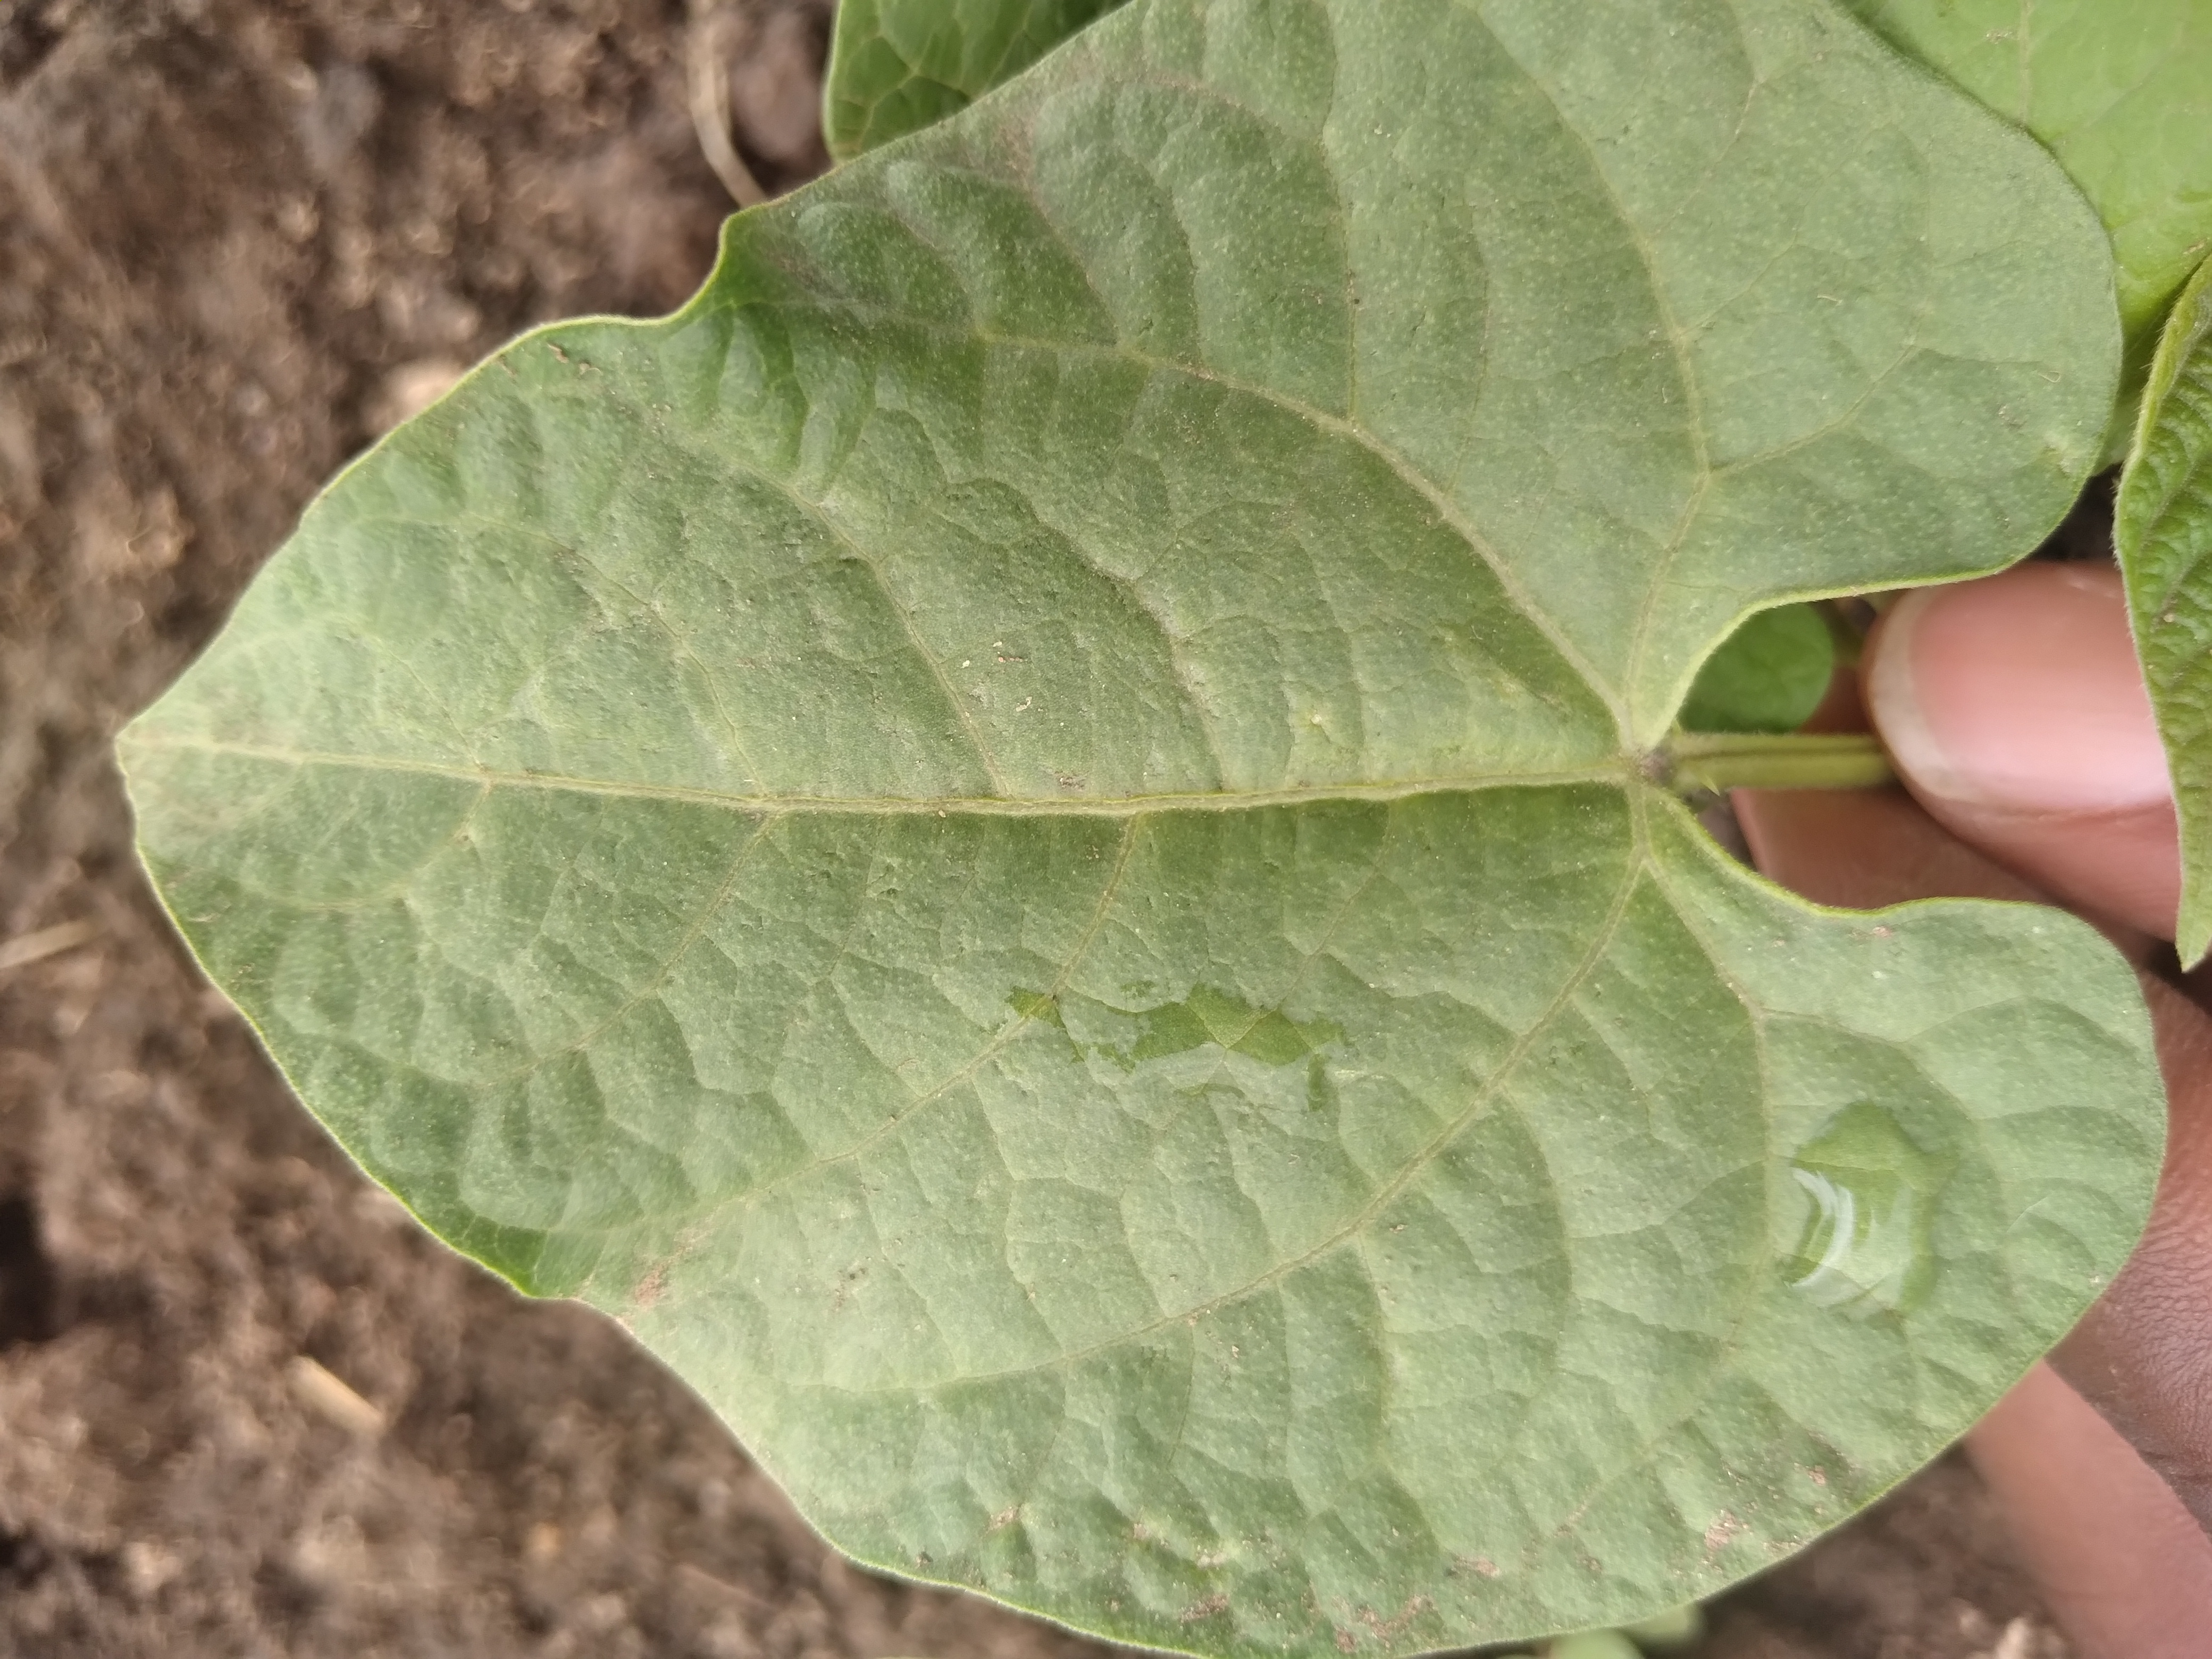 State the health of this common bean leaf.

healthy
